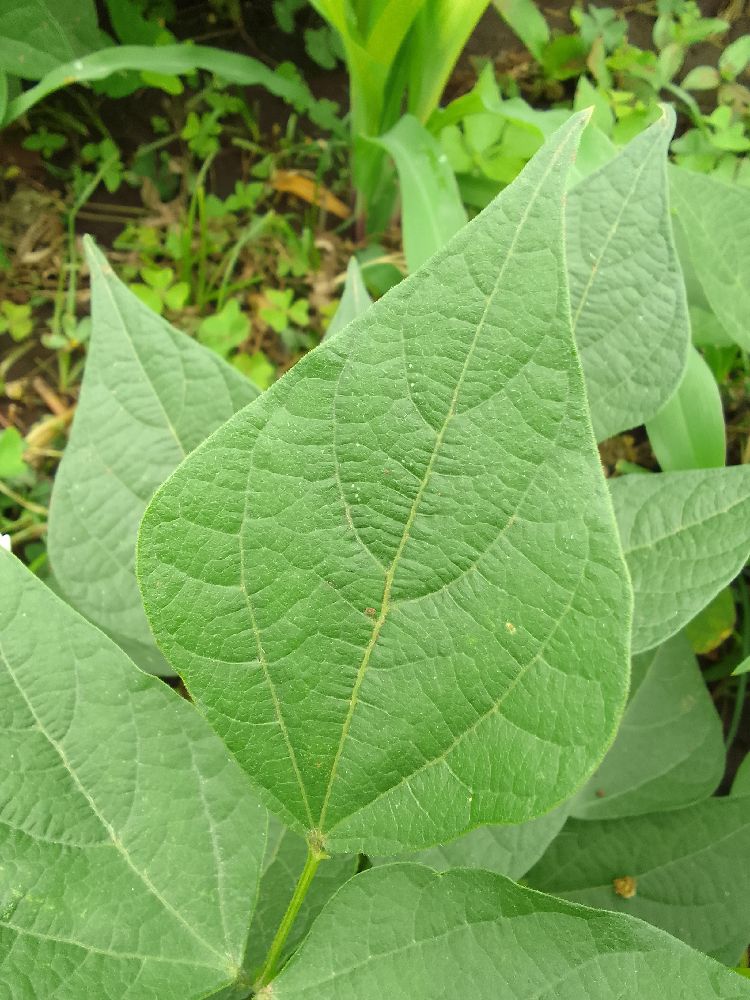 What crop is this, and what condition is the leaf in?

common bean, healthy
